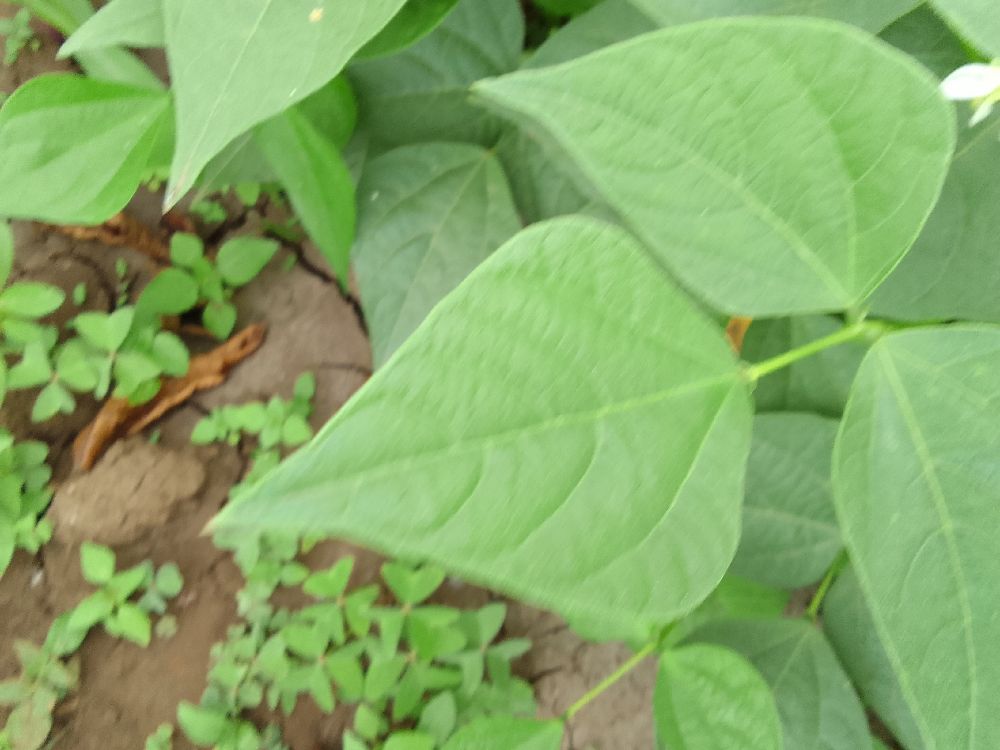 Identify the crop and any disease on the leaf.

common bean, healthy
